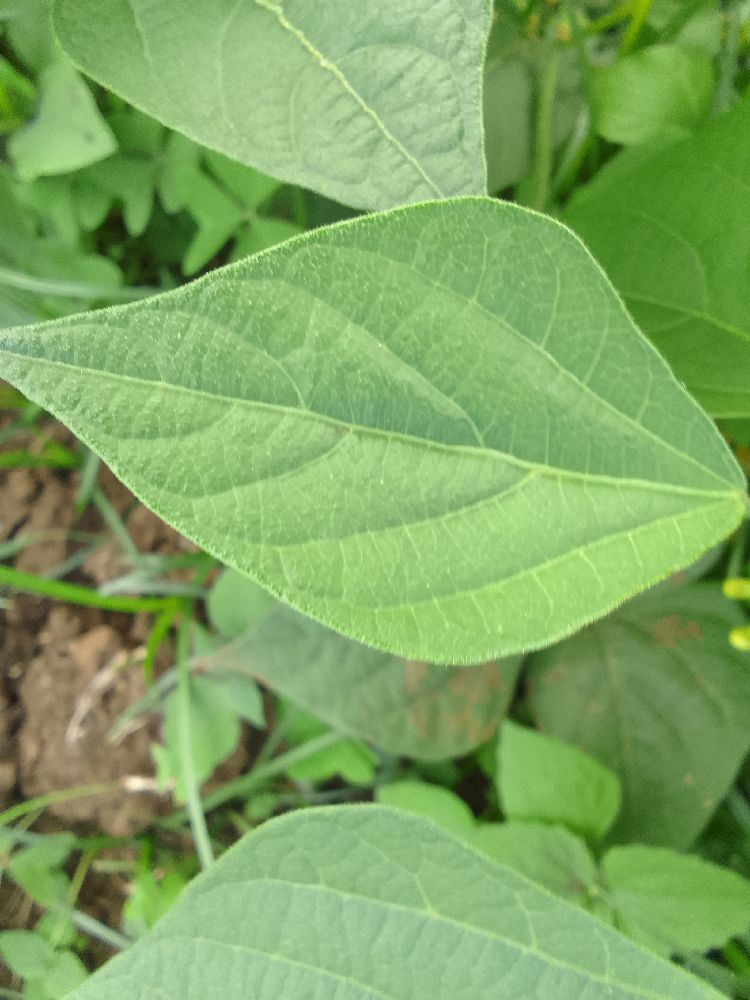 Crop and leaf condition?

common bean, healthy
